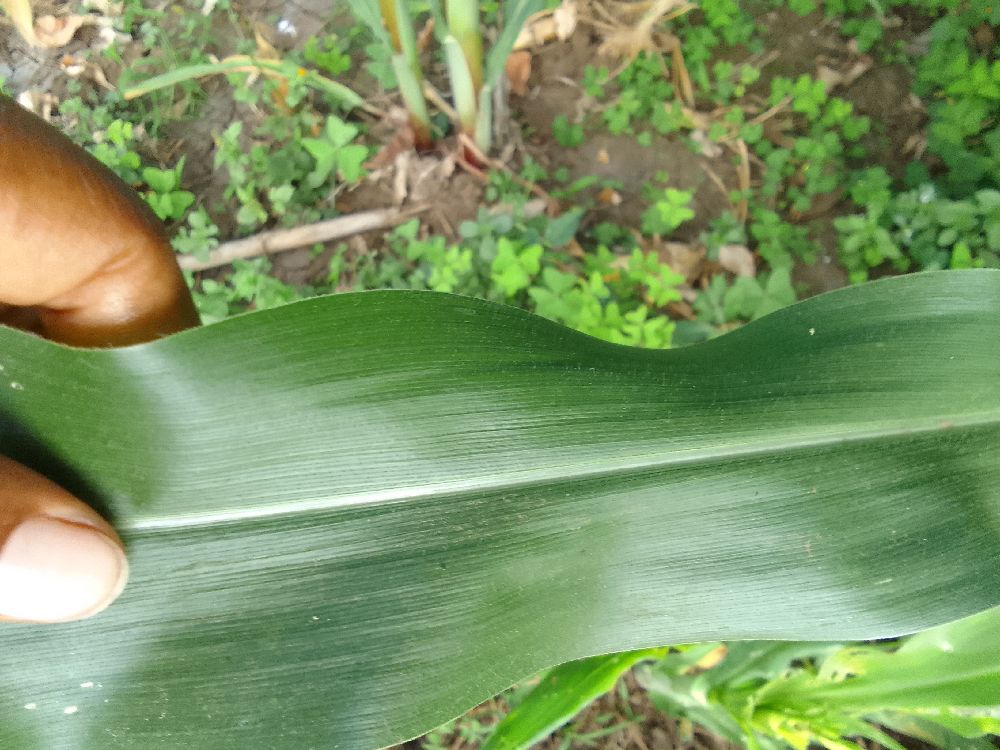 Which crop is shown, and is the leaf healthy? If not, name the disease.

maize, healthy
